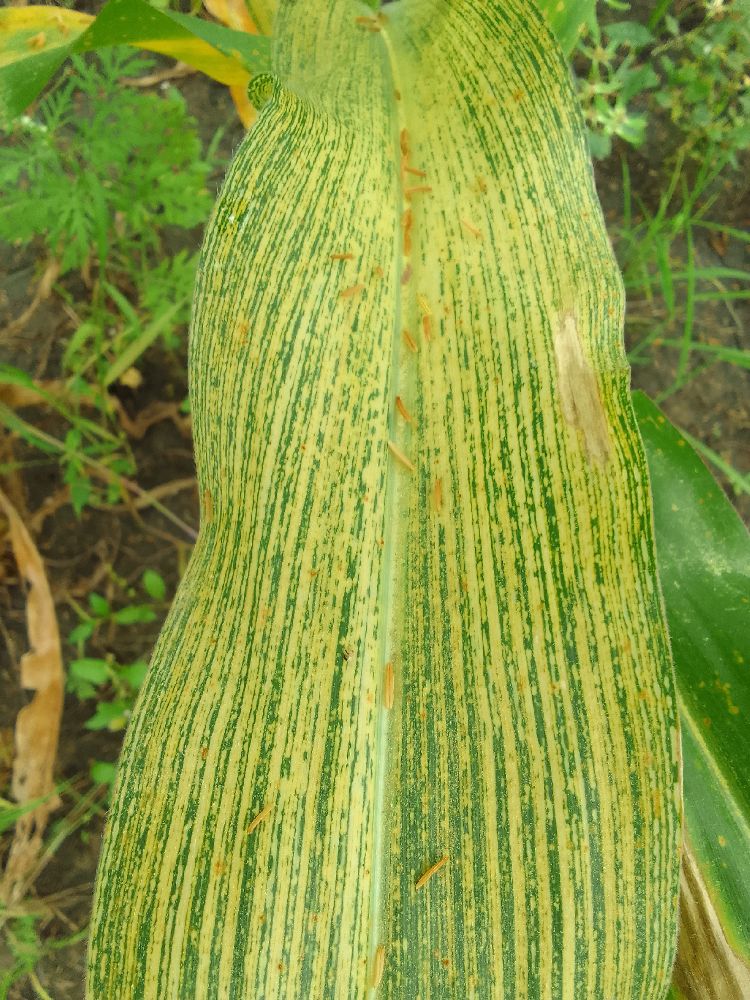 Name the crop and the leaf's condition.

maize, maize streak virus
